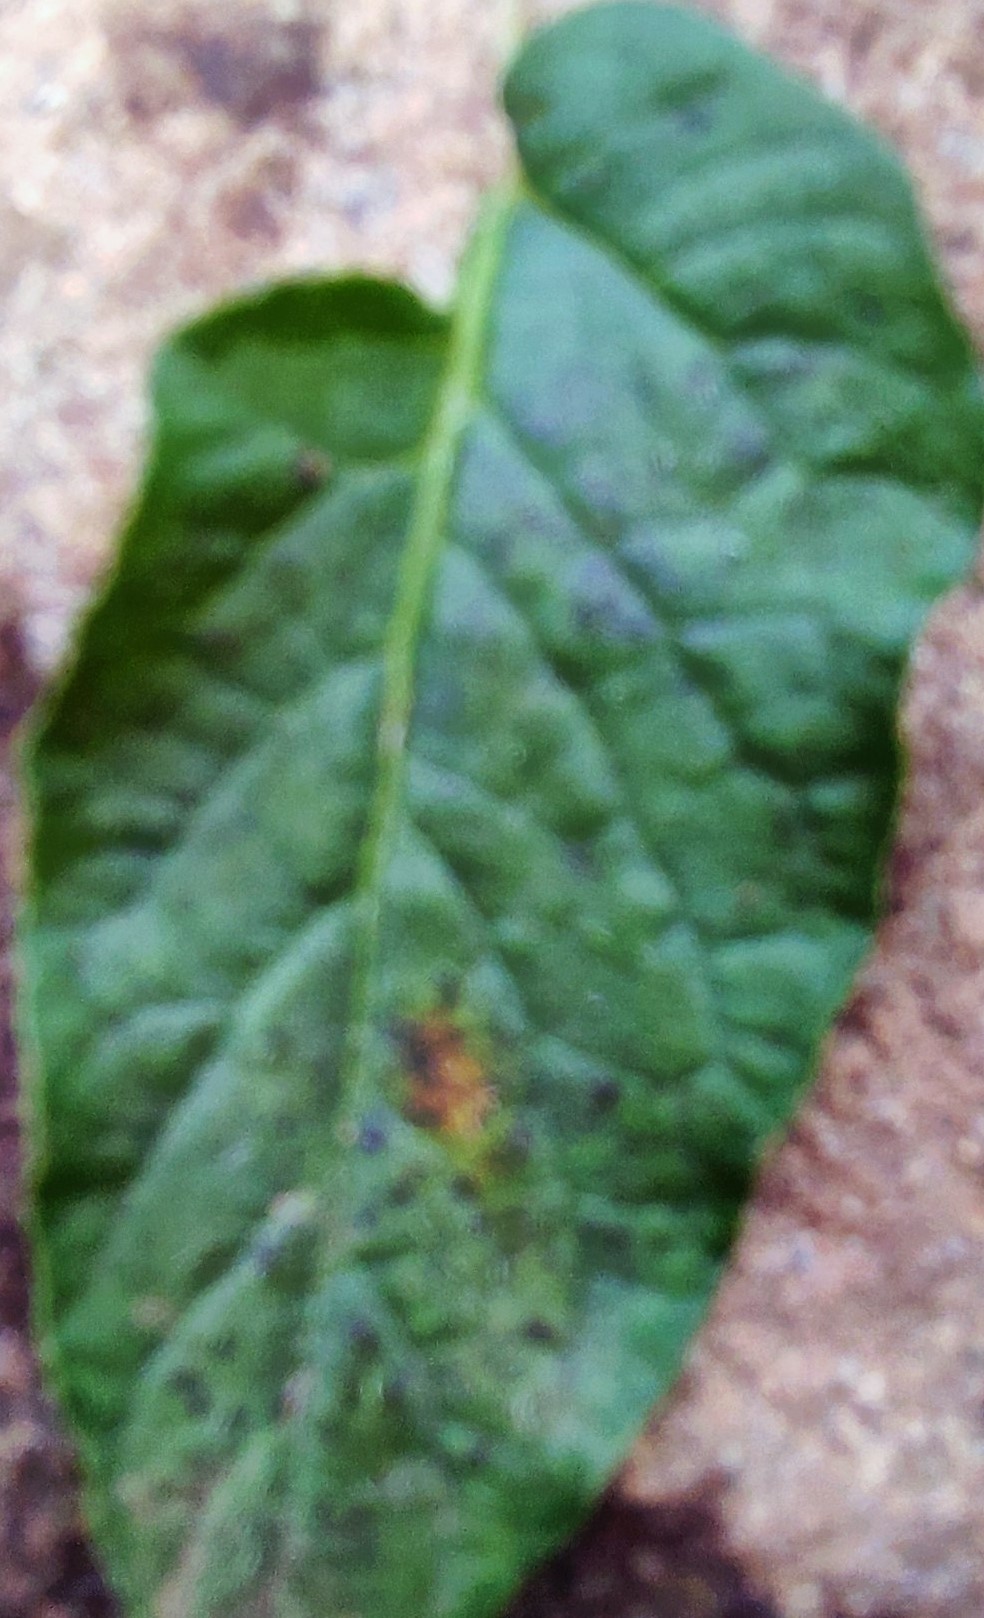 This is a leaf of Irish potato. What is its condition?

late blight
